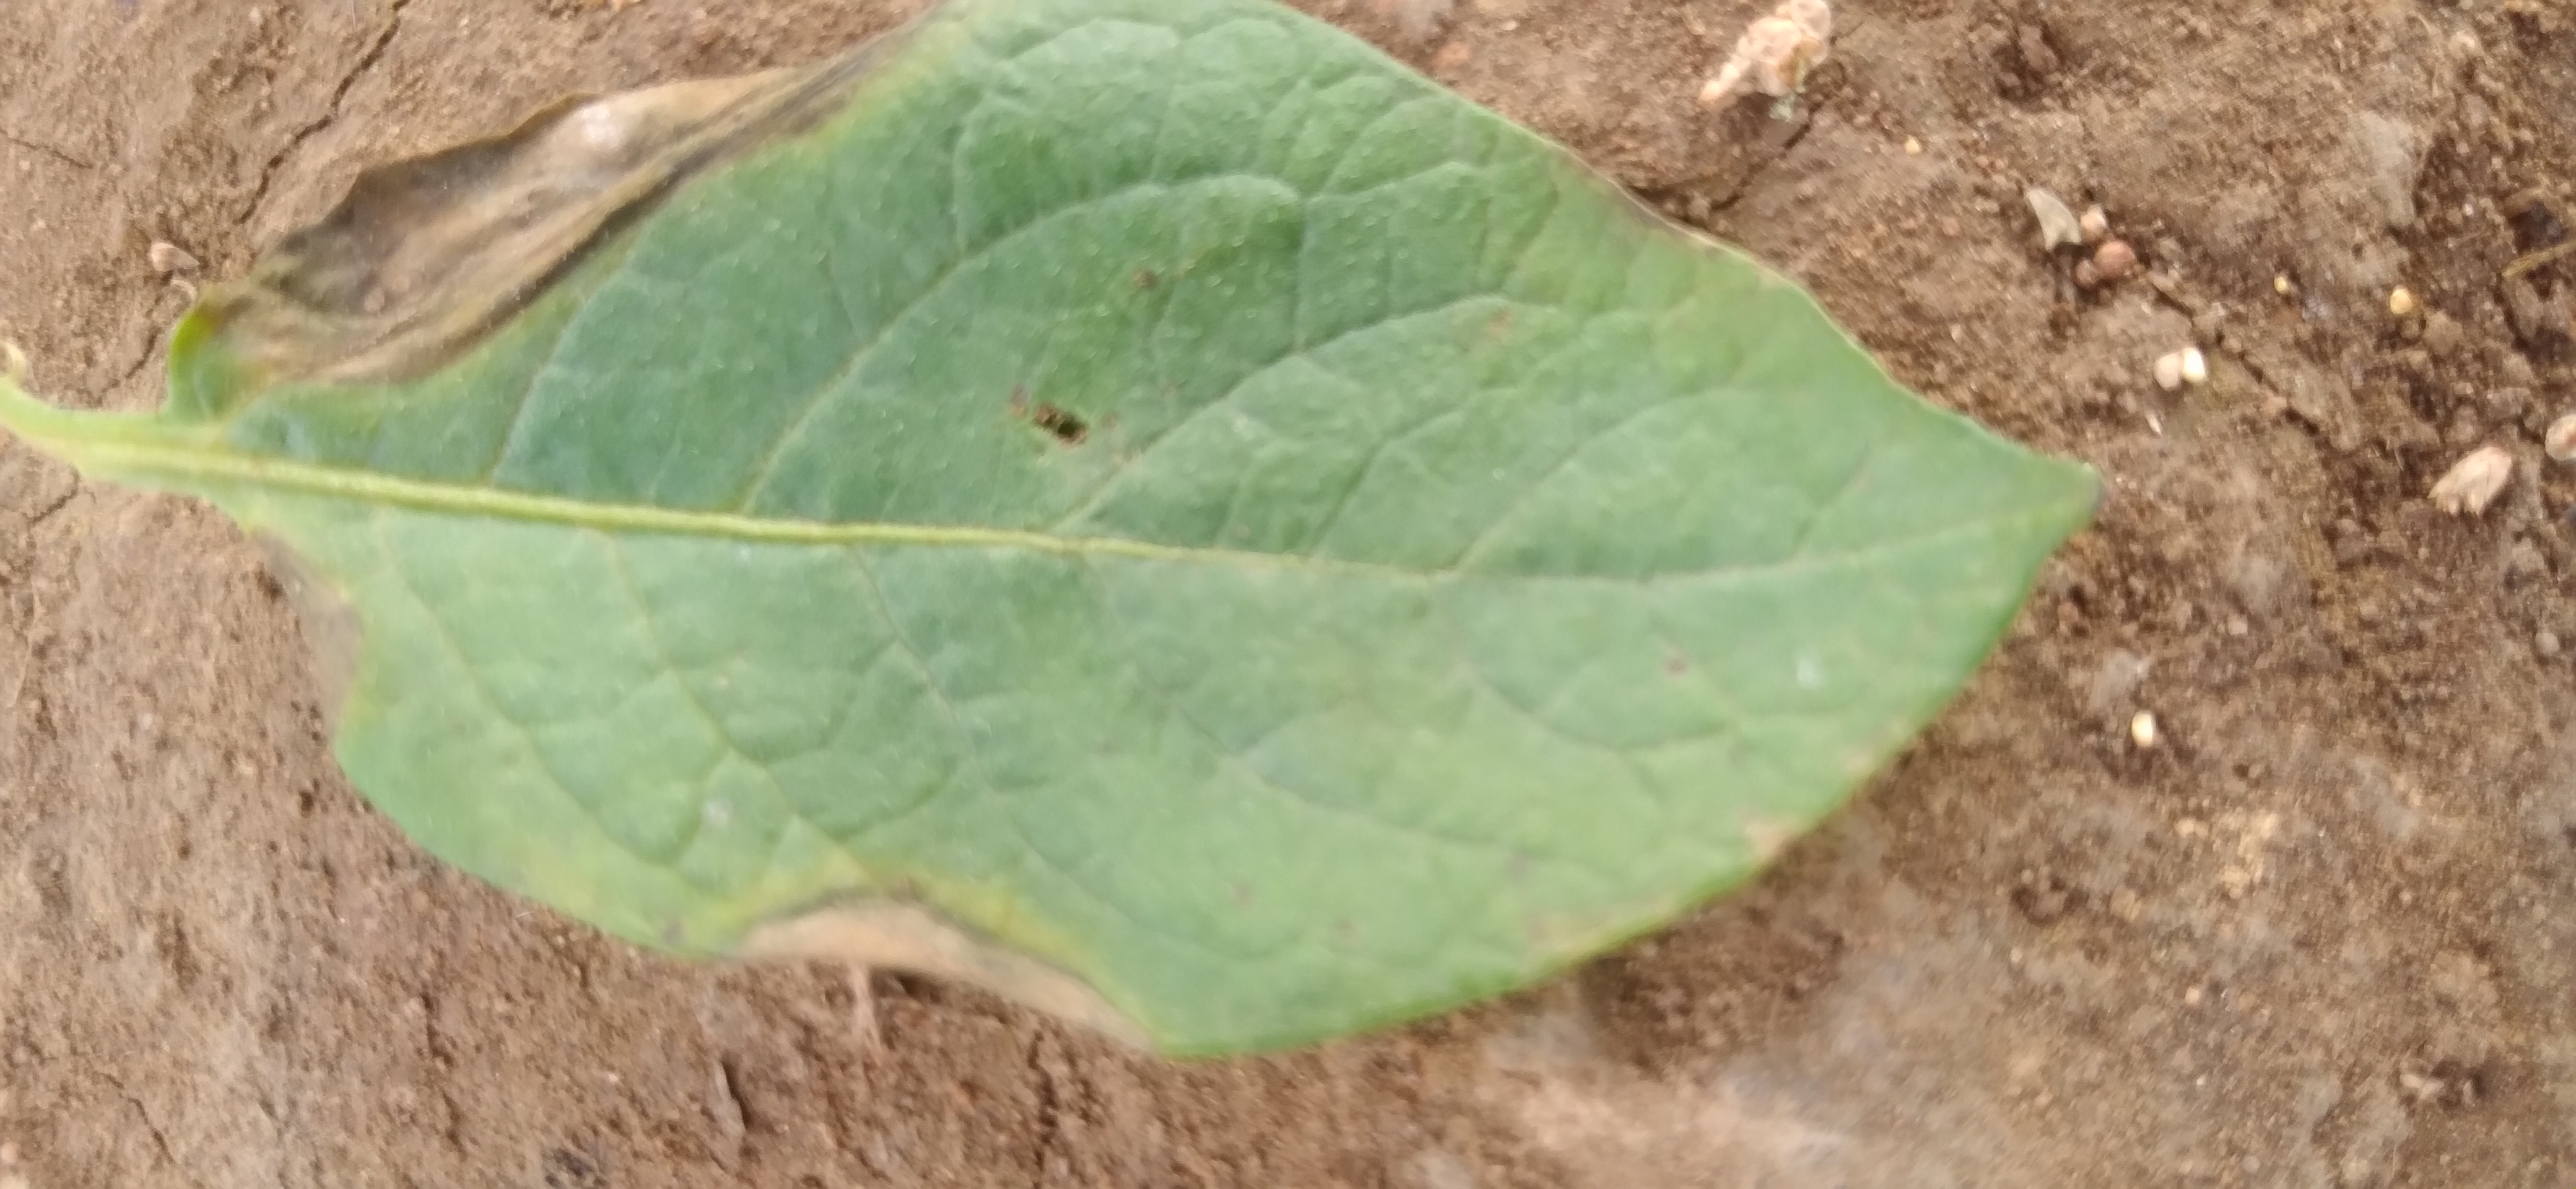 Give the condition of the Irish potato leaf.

early blight
